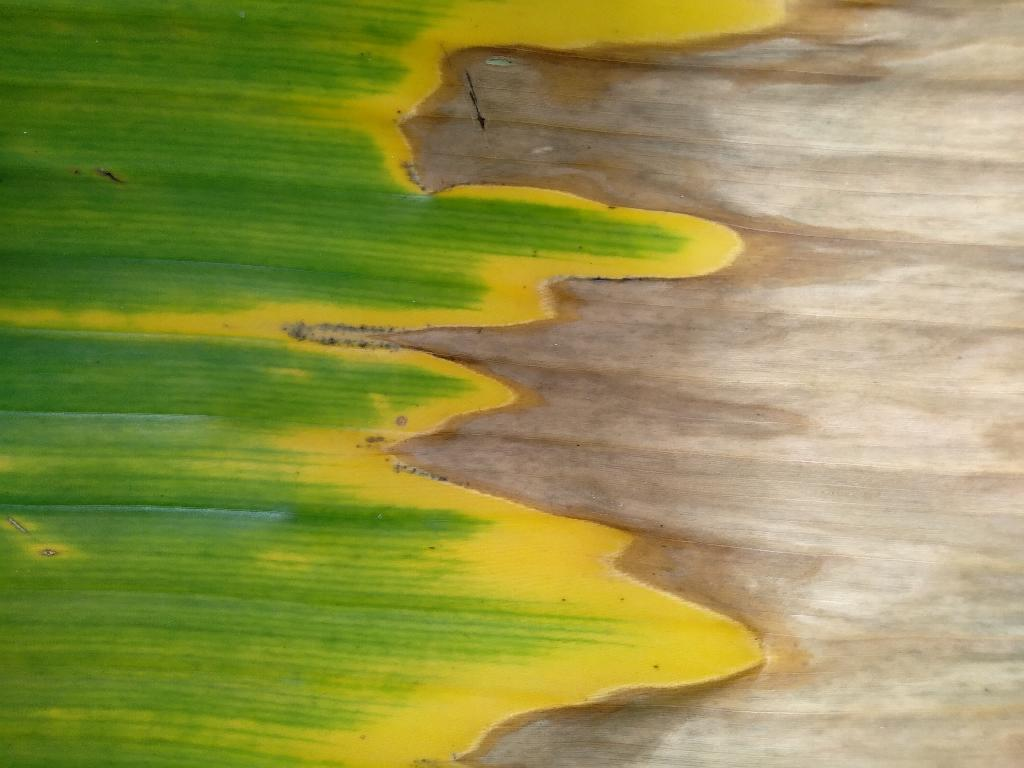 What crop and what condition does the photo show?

banana, fusarium wilt race 1
